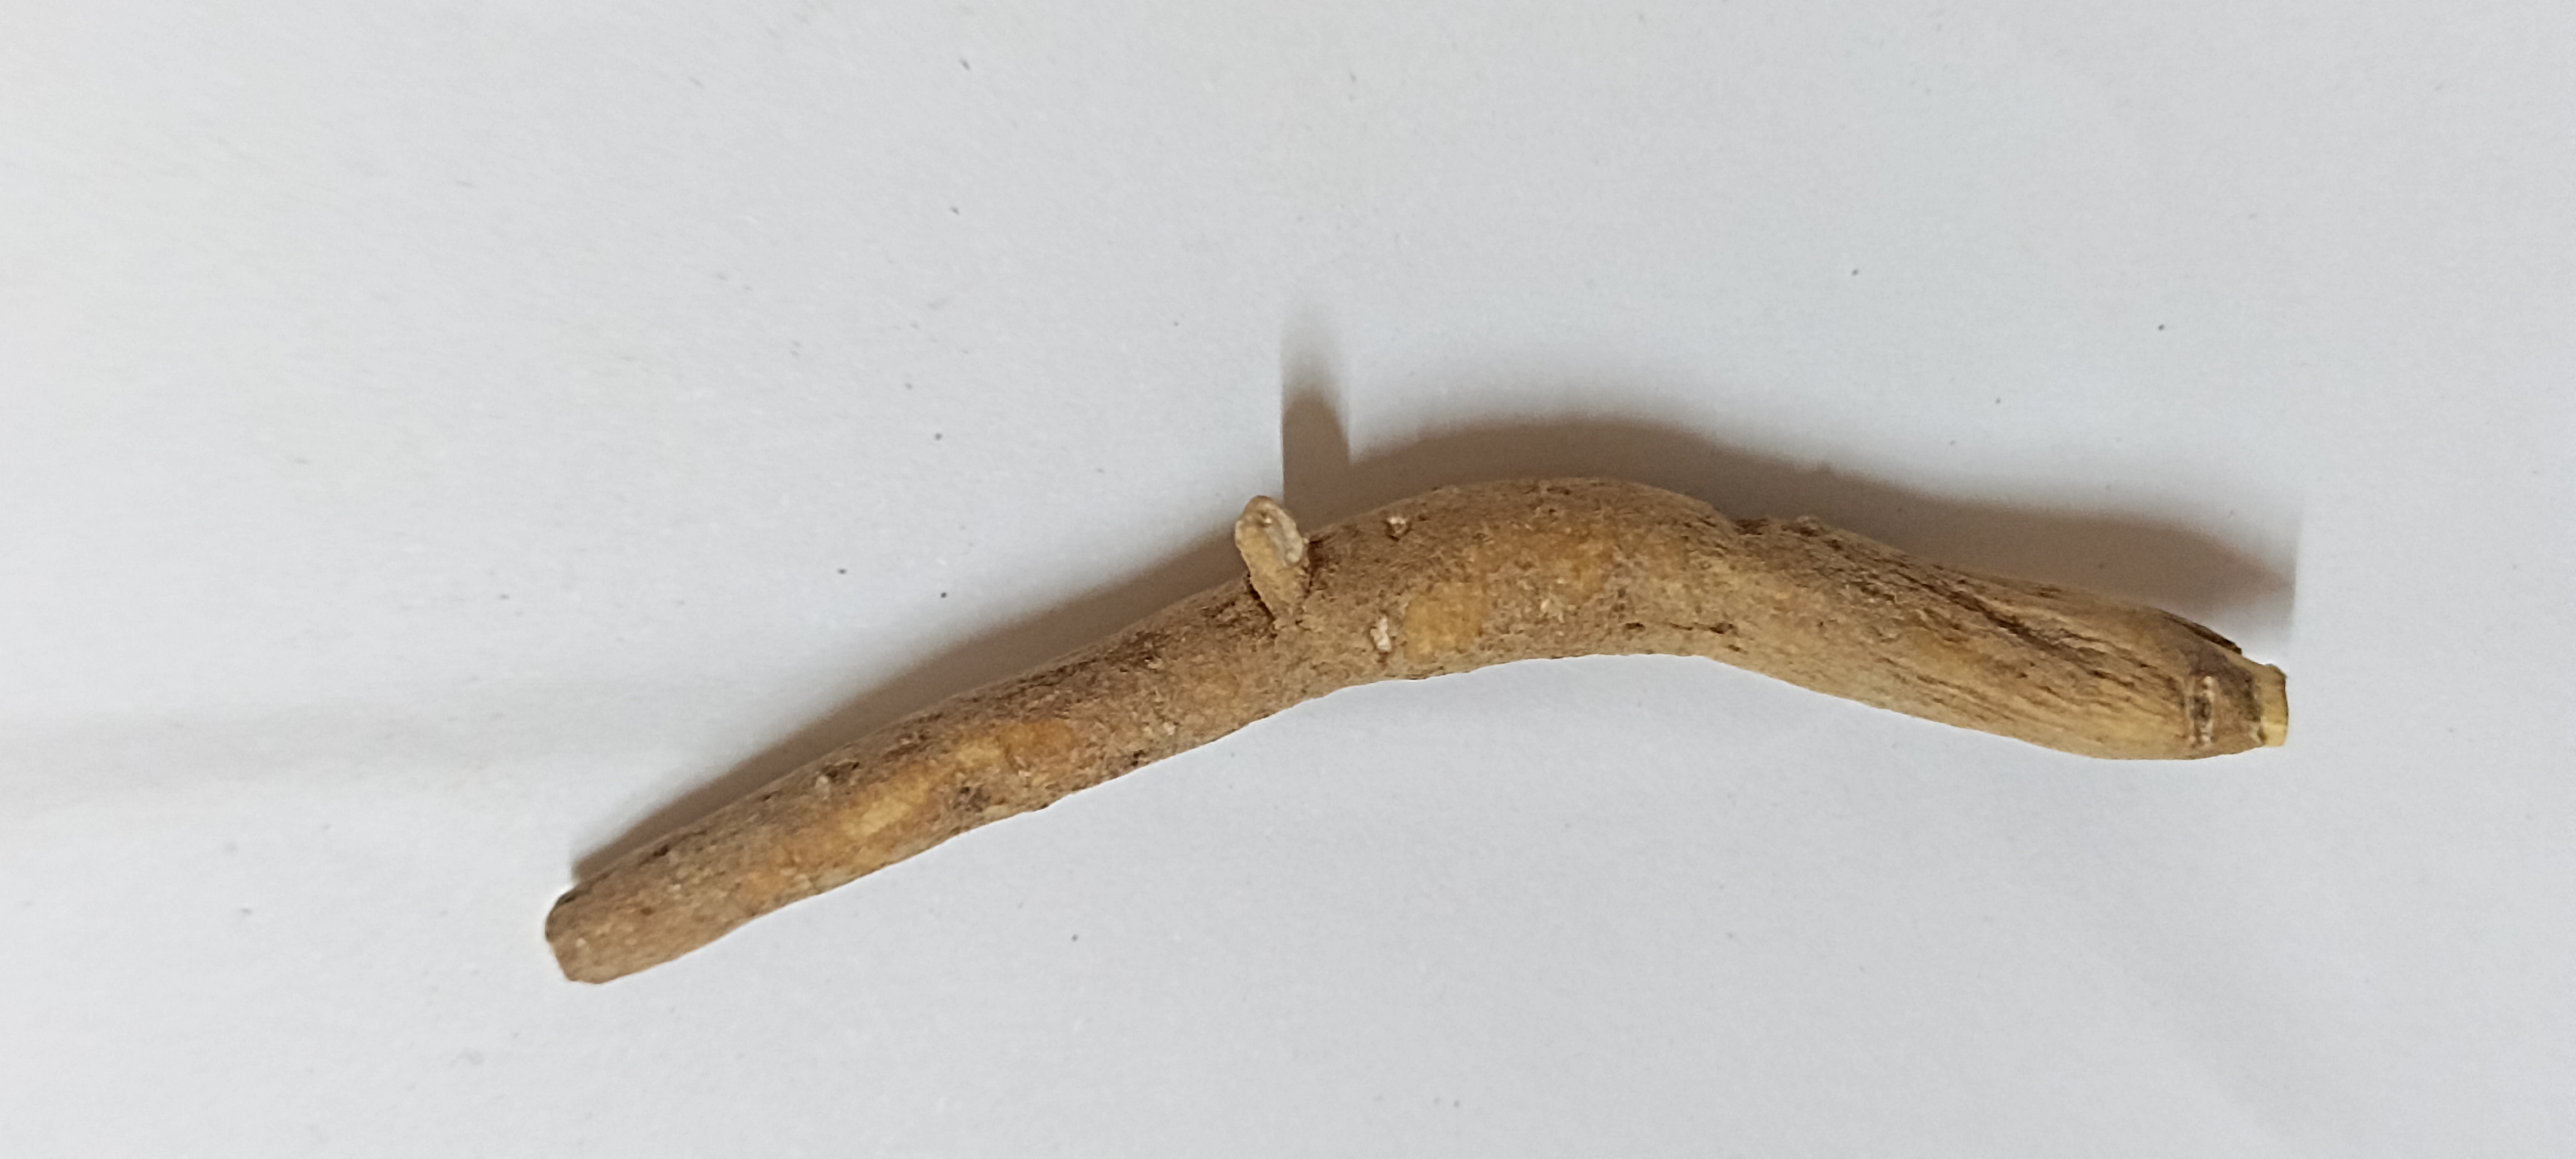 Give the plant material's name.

ashwagandha
